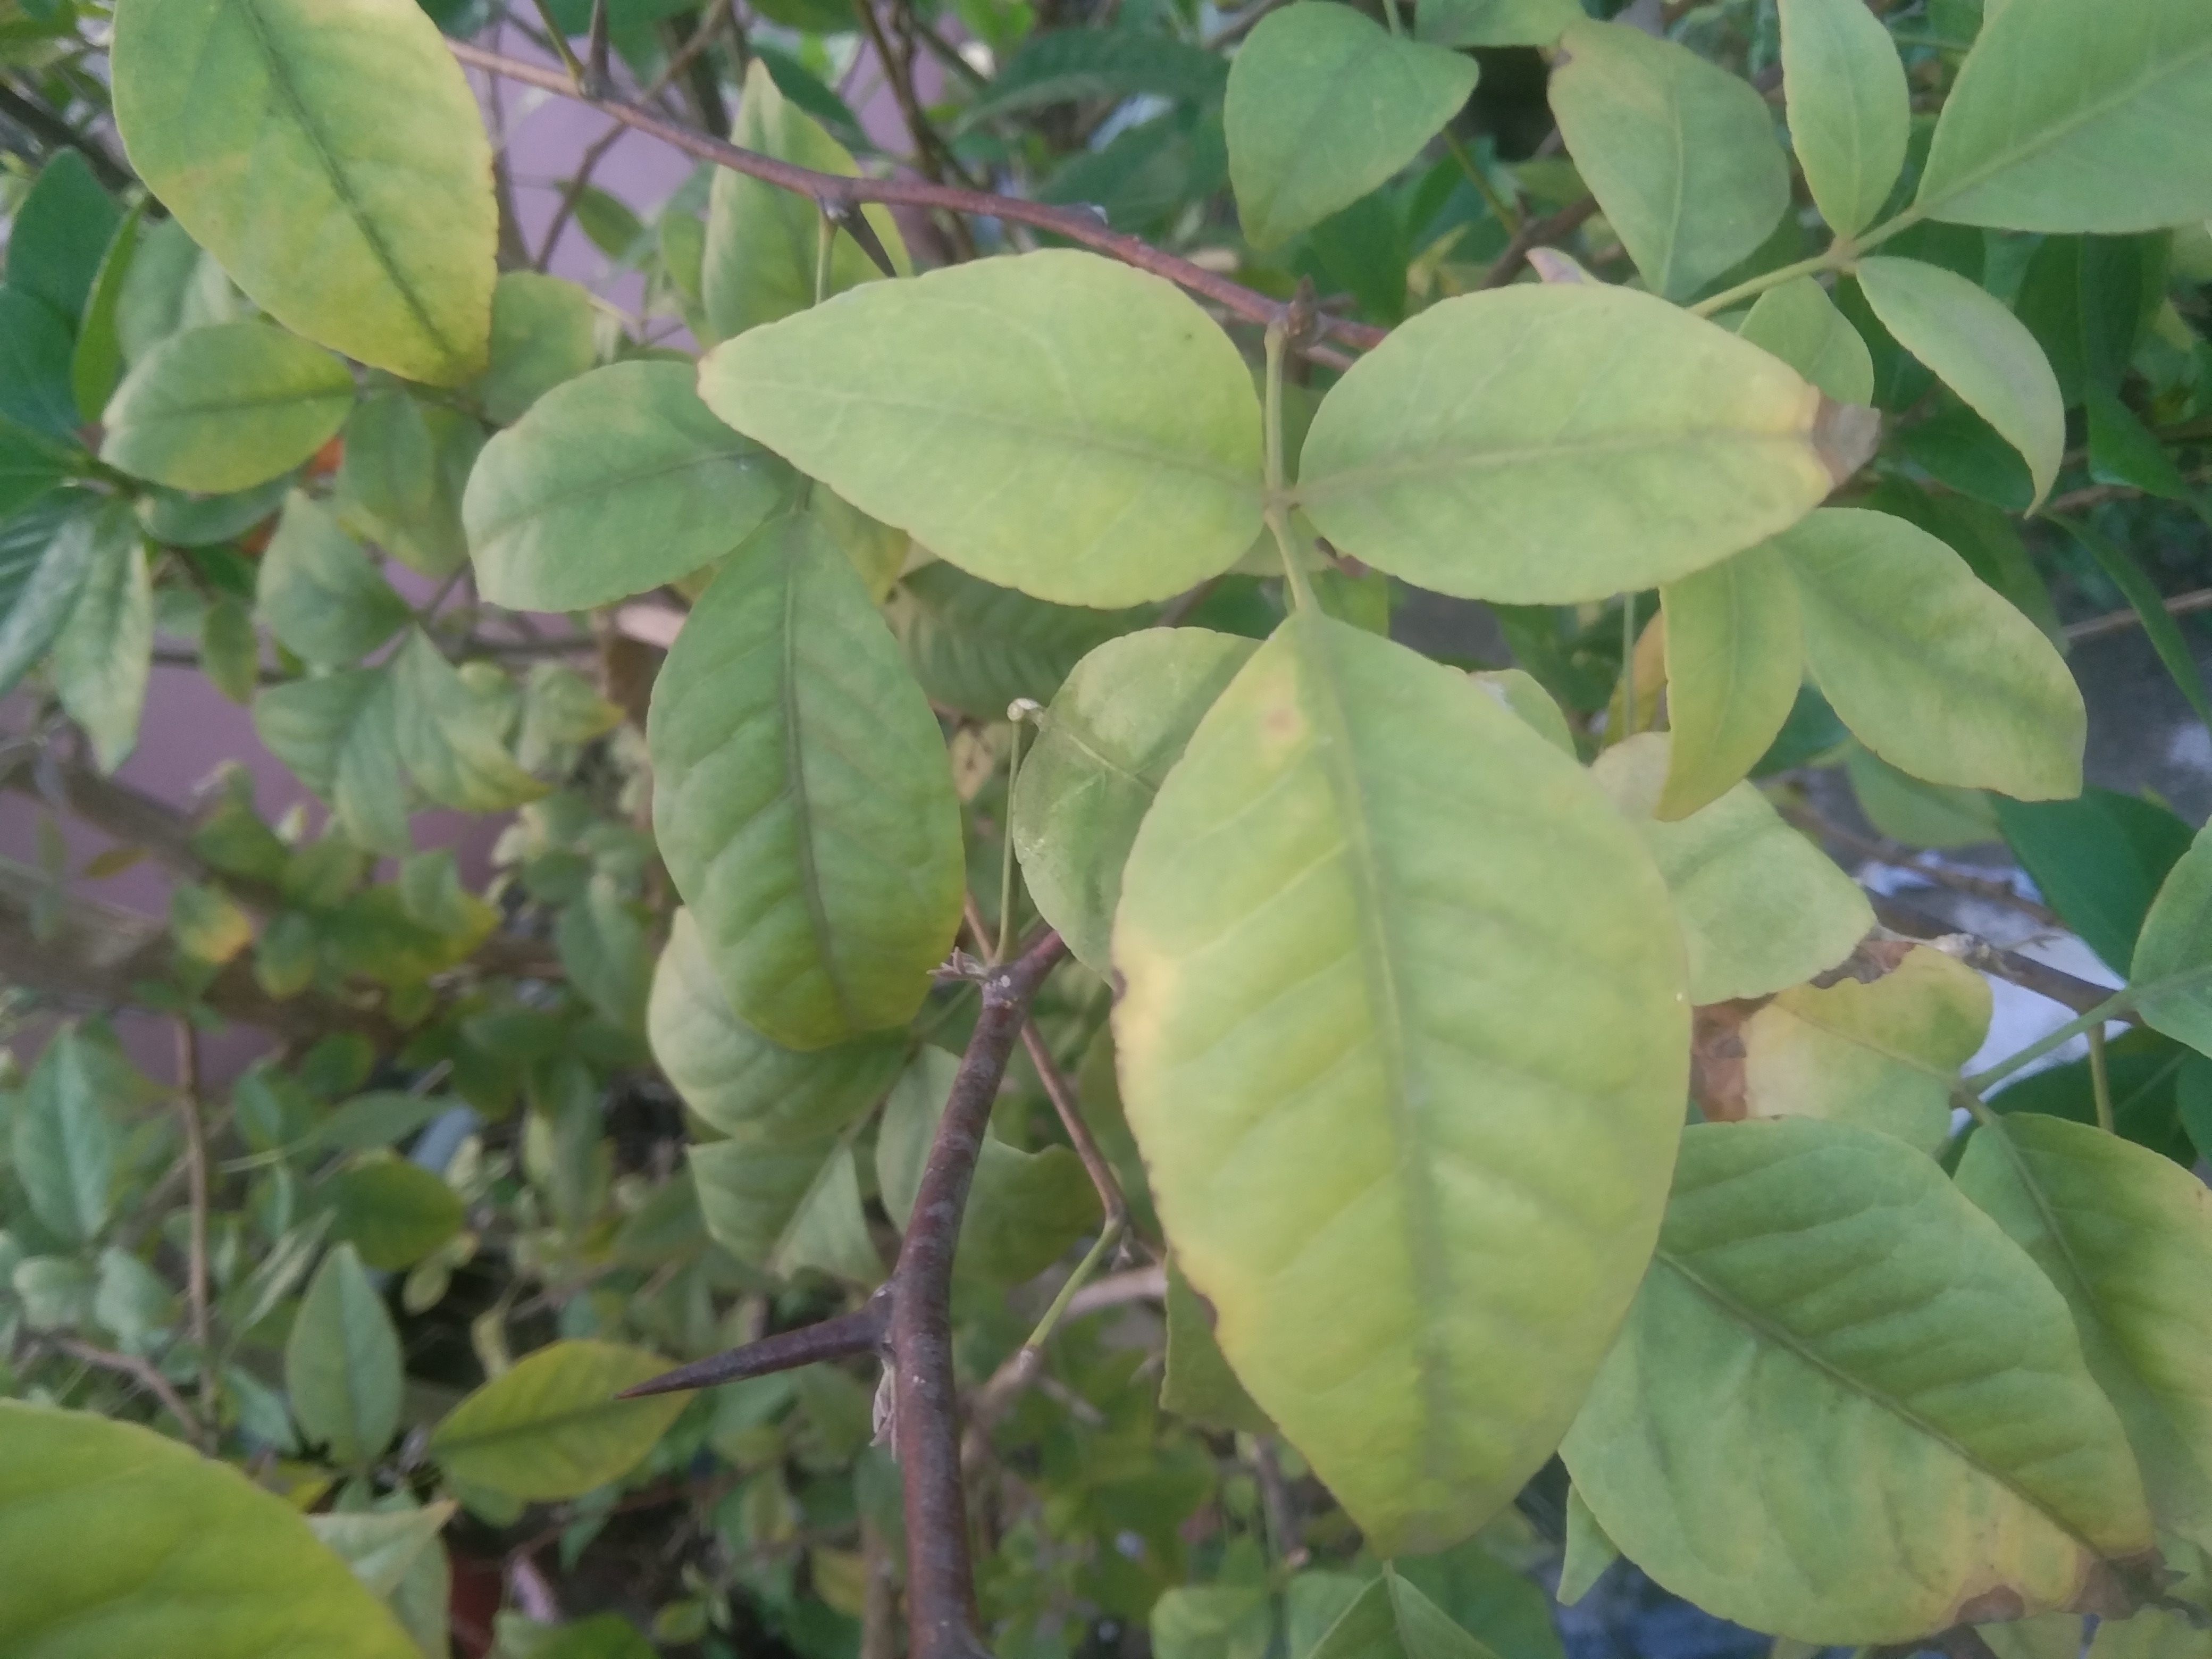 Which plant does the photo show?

wood apple
